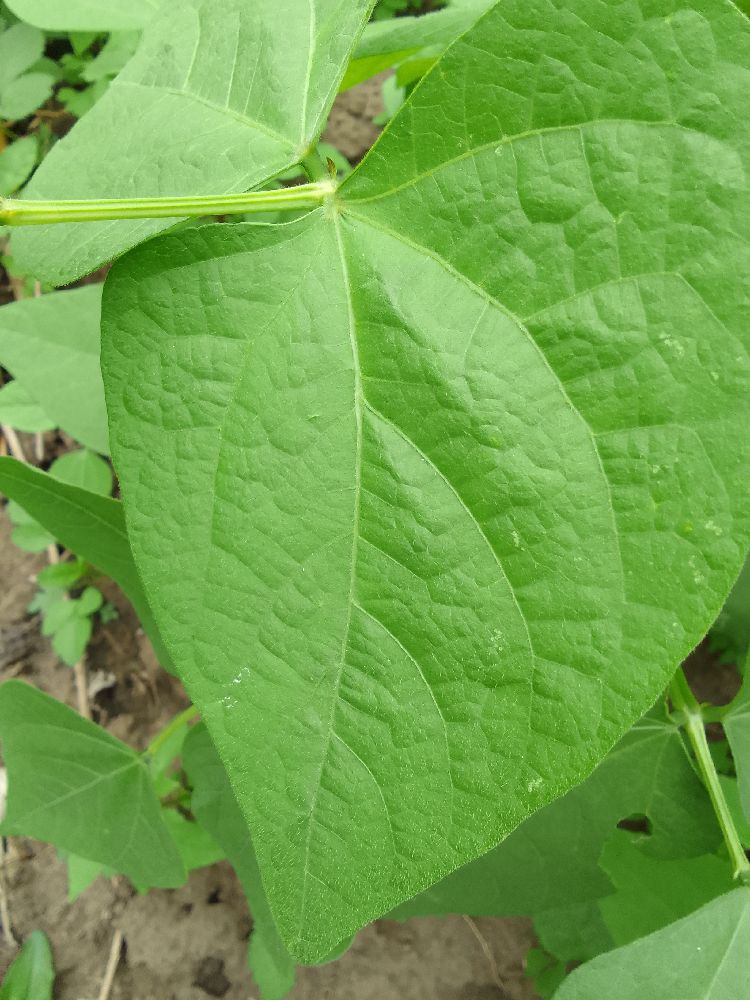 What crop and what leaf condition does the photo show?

common bean, healthy
